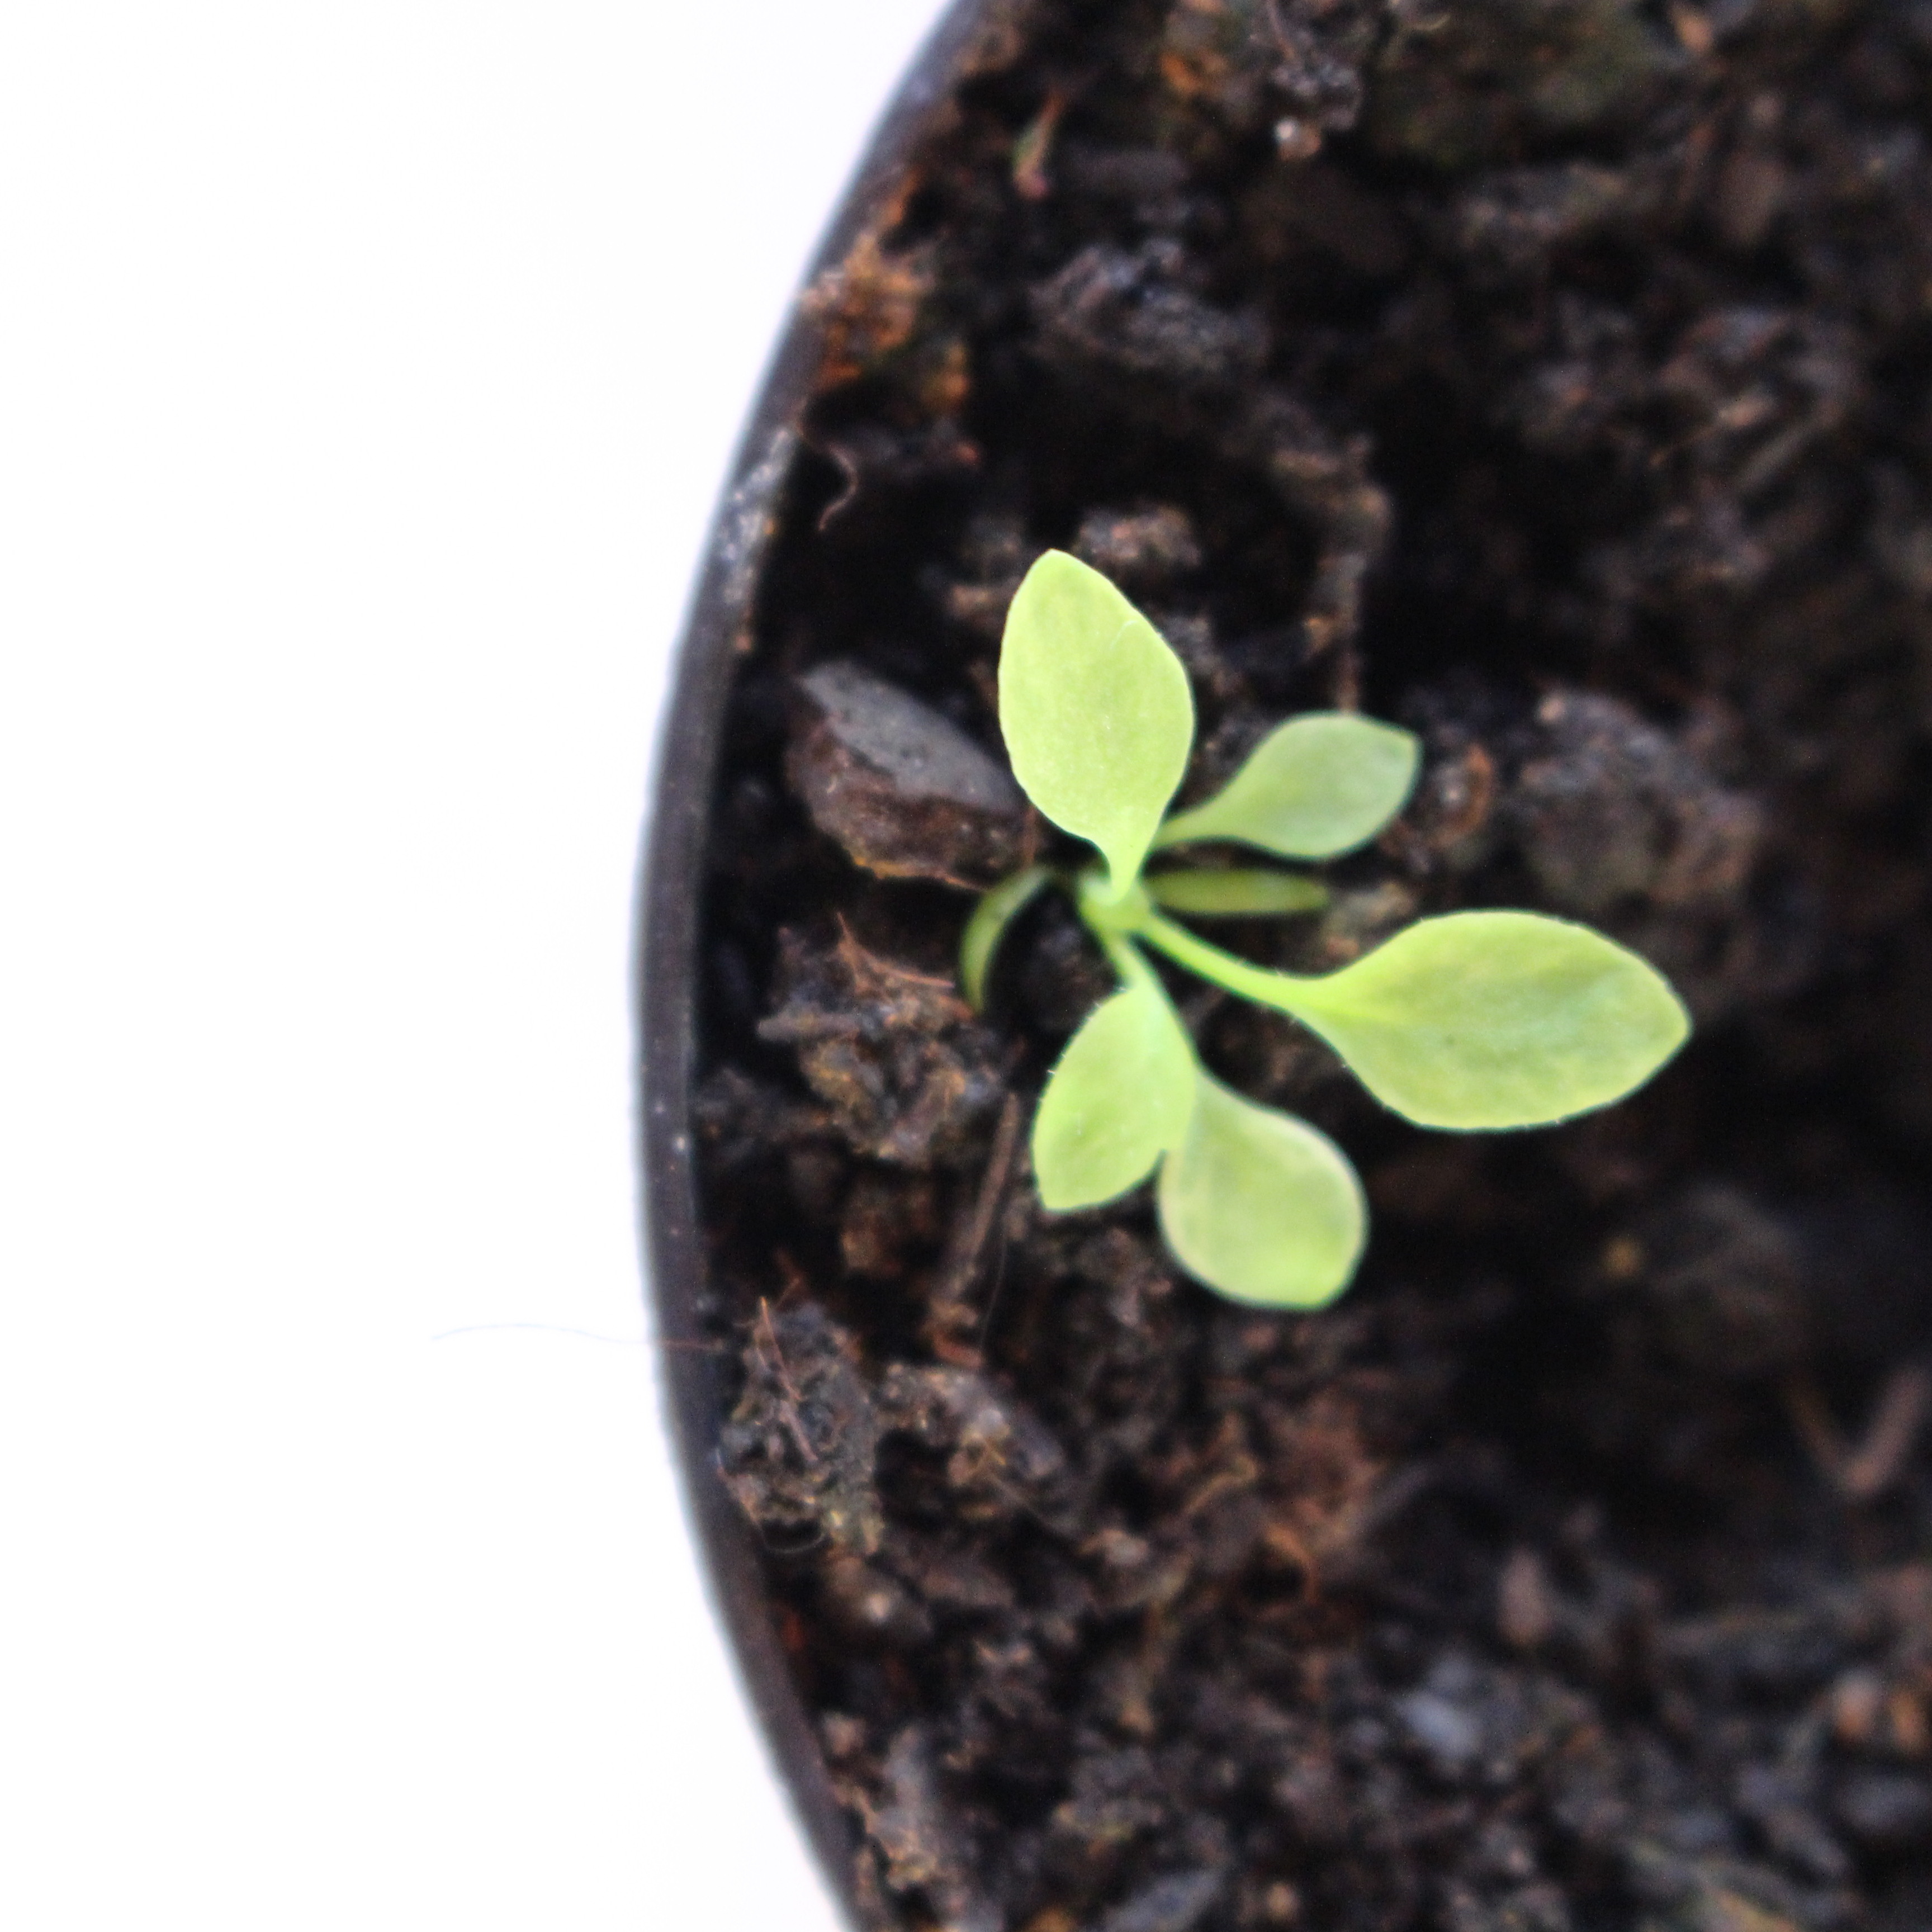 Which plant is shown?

Papaver rhoeas
